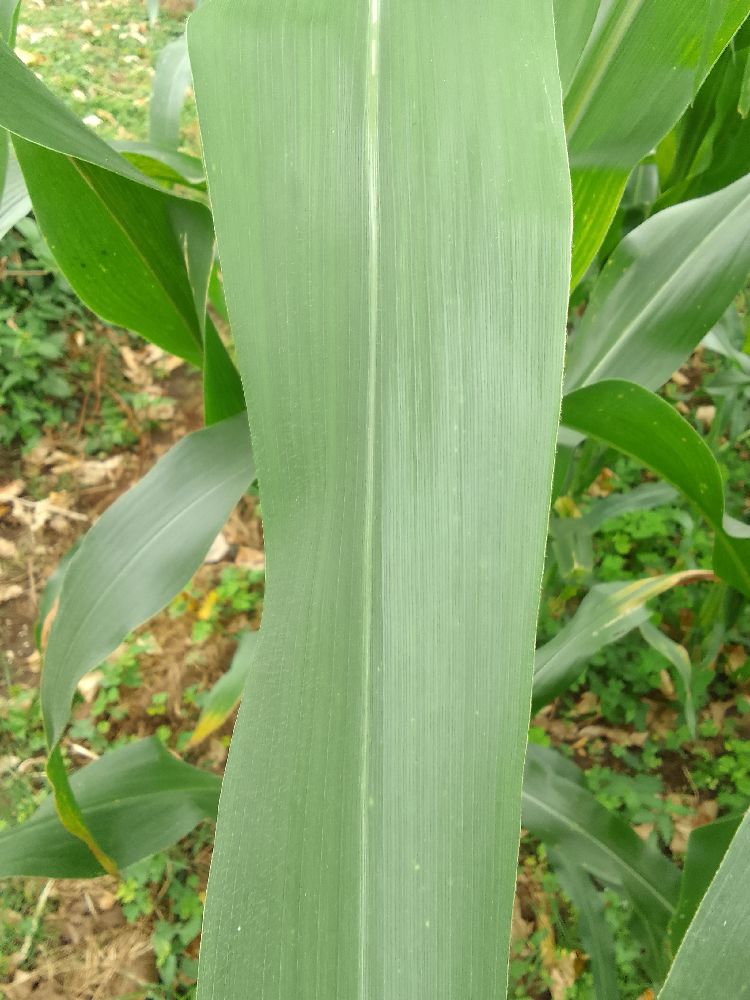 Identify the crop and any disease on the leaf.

maize, healthy
